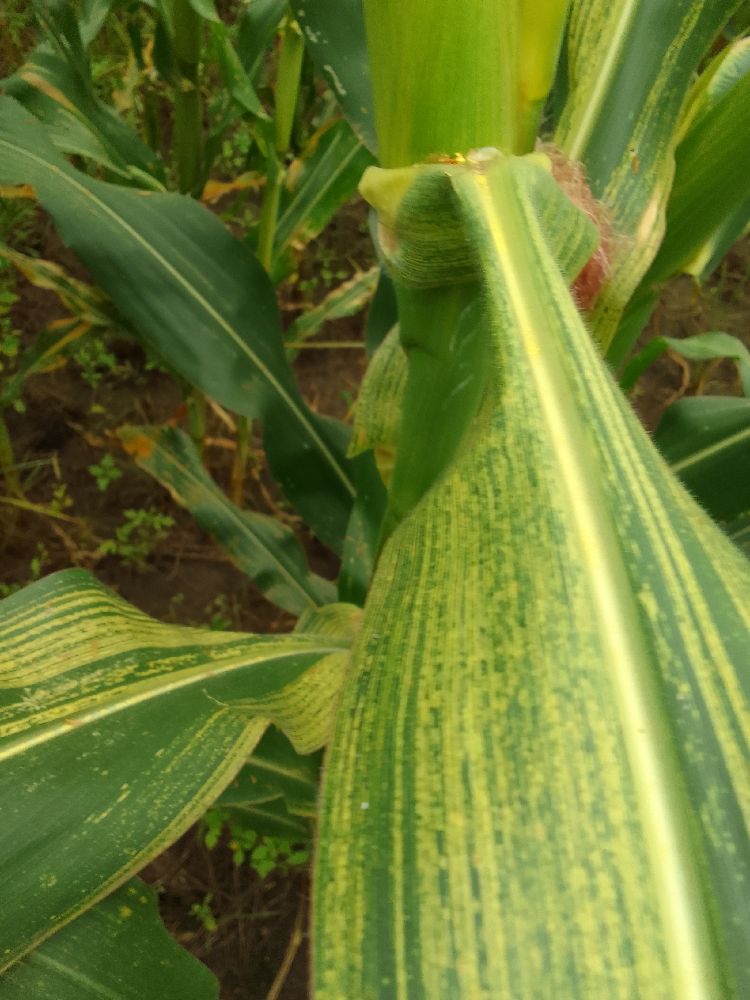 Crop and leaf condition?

maize, maize streak virus
